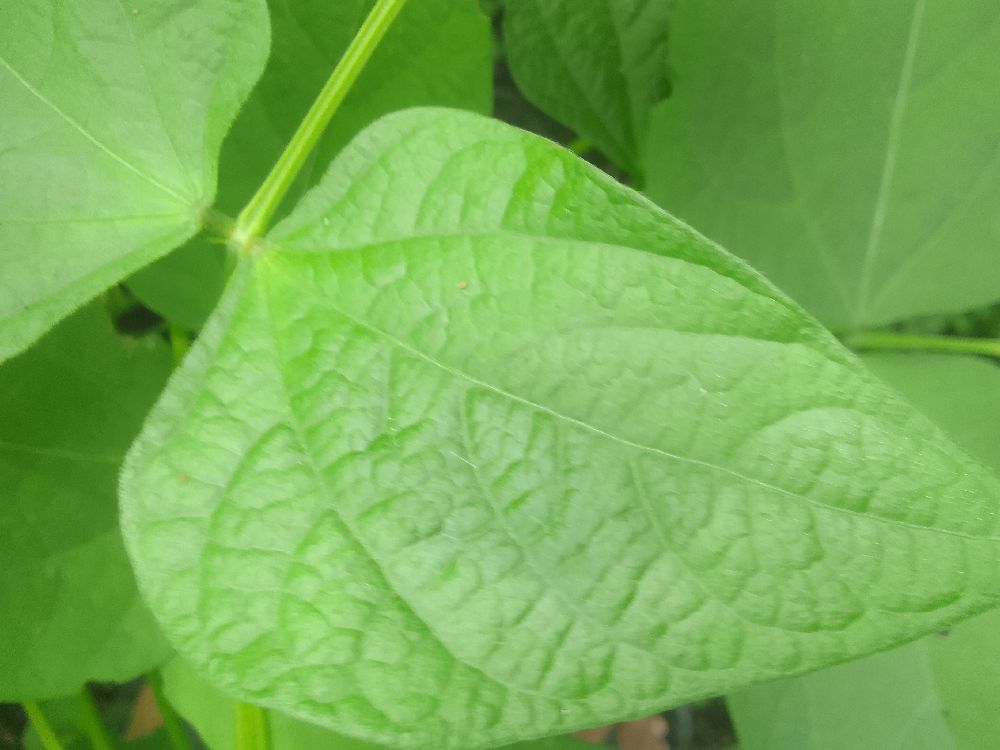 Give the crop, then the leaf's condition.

common bean, healthy
